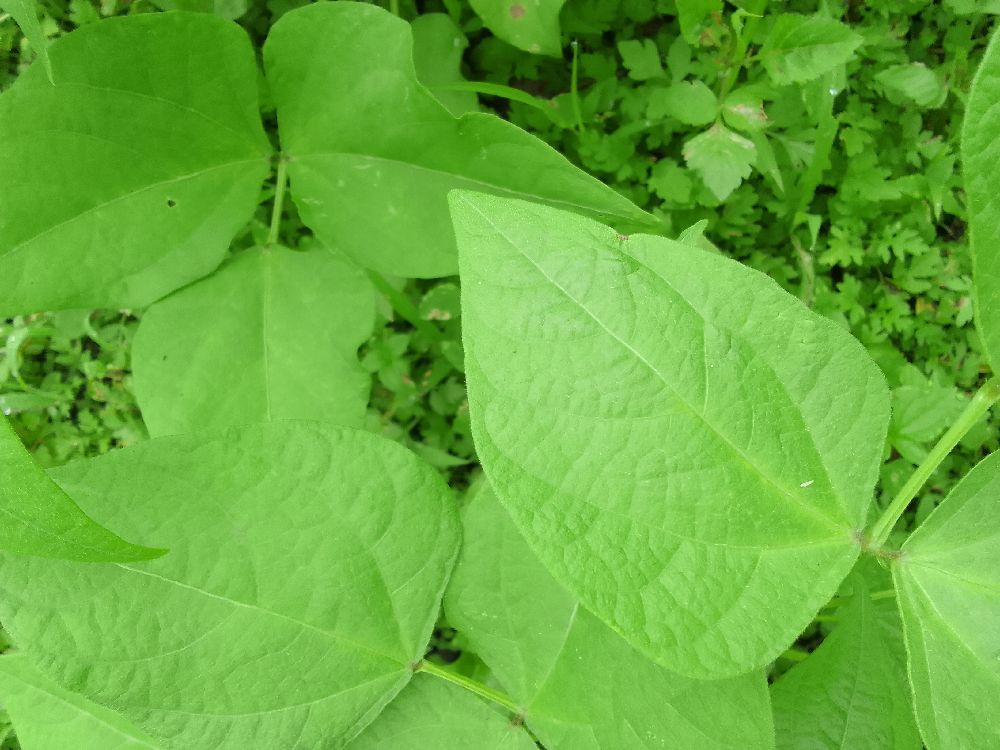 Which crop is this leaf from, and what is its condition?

common bean, healthy
